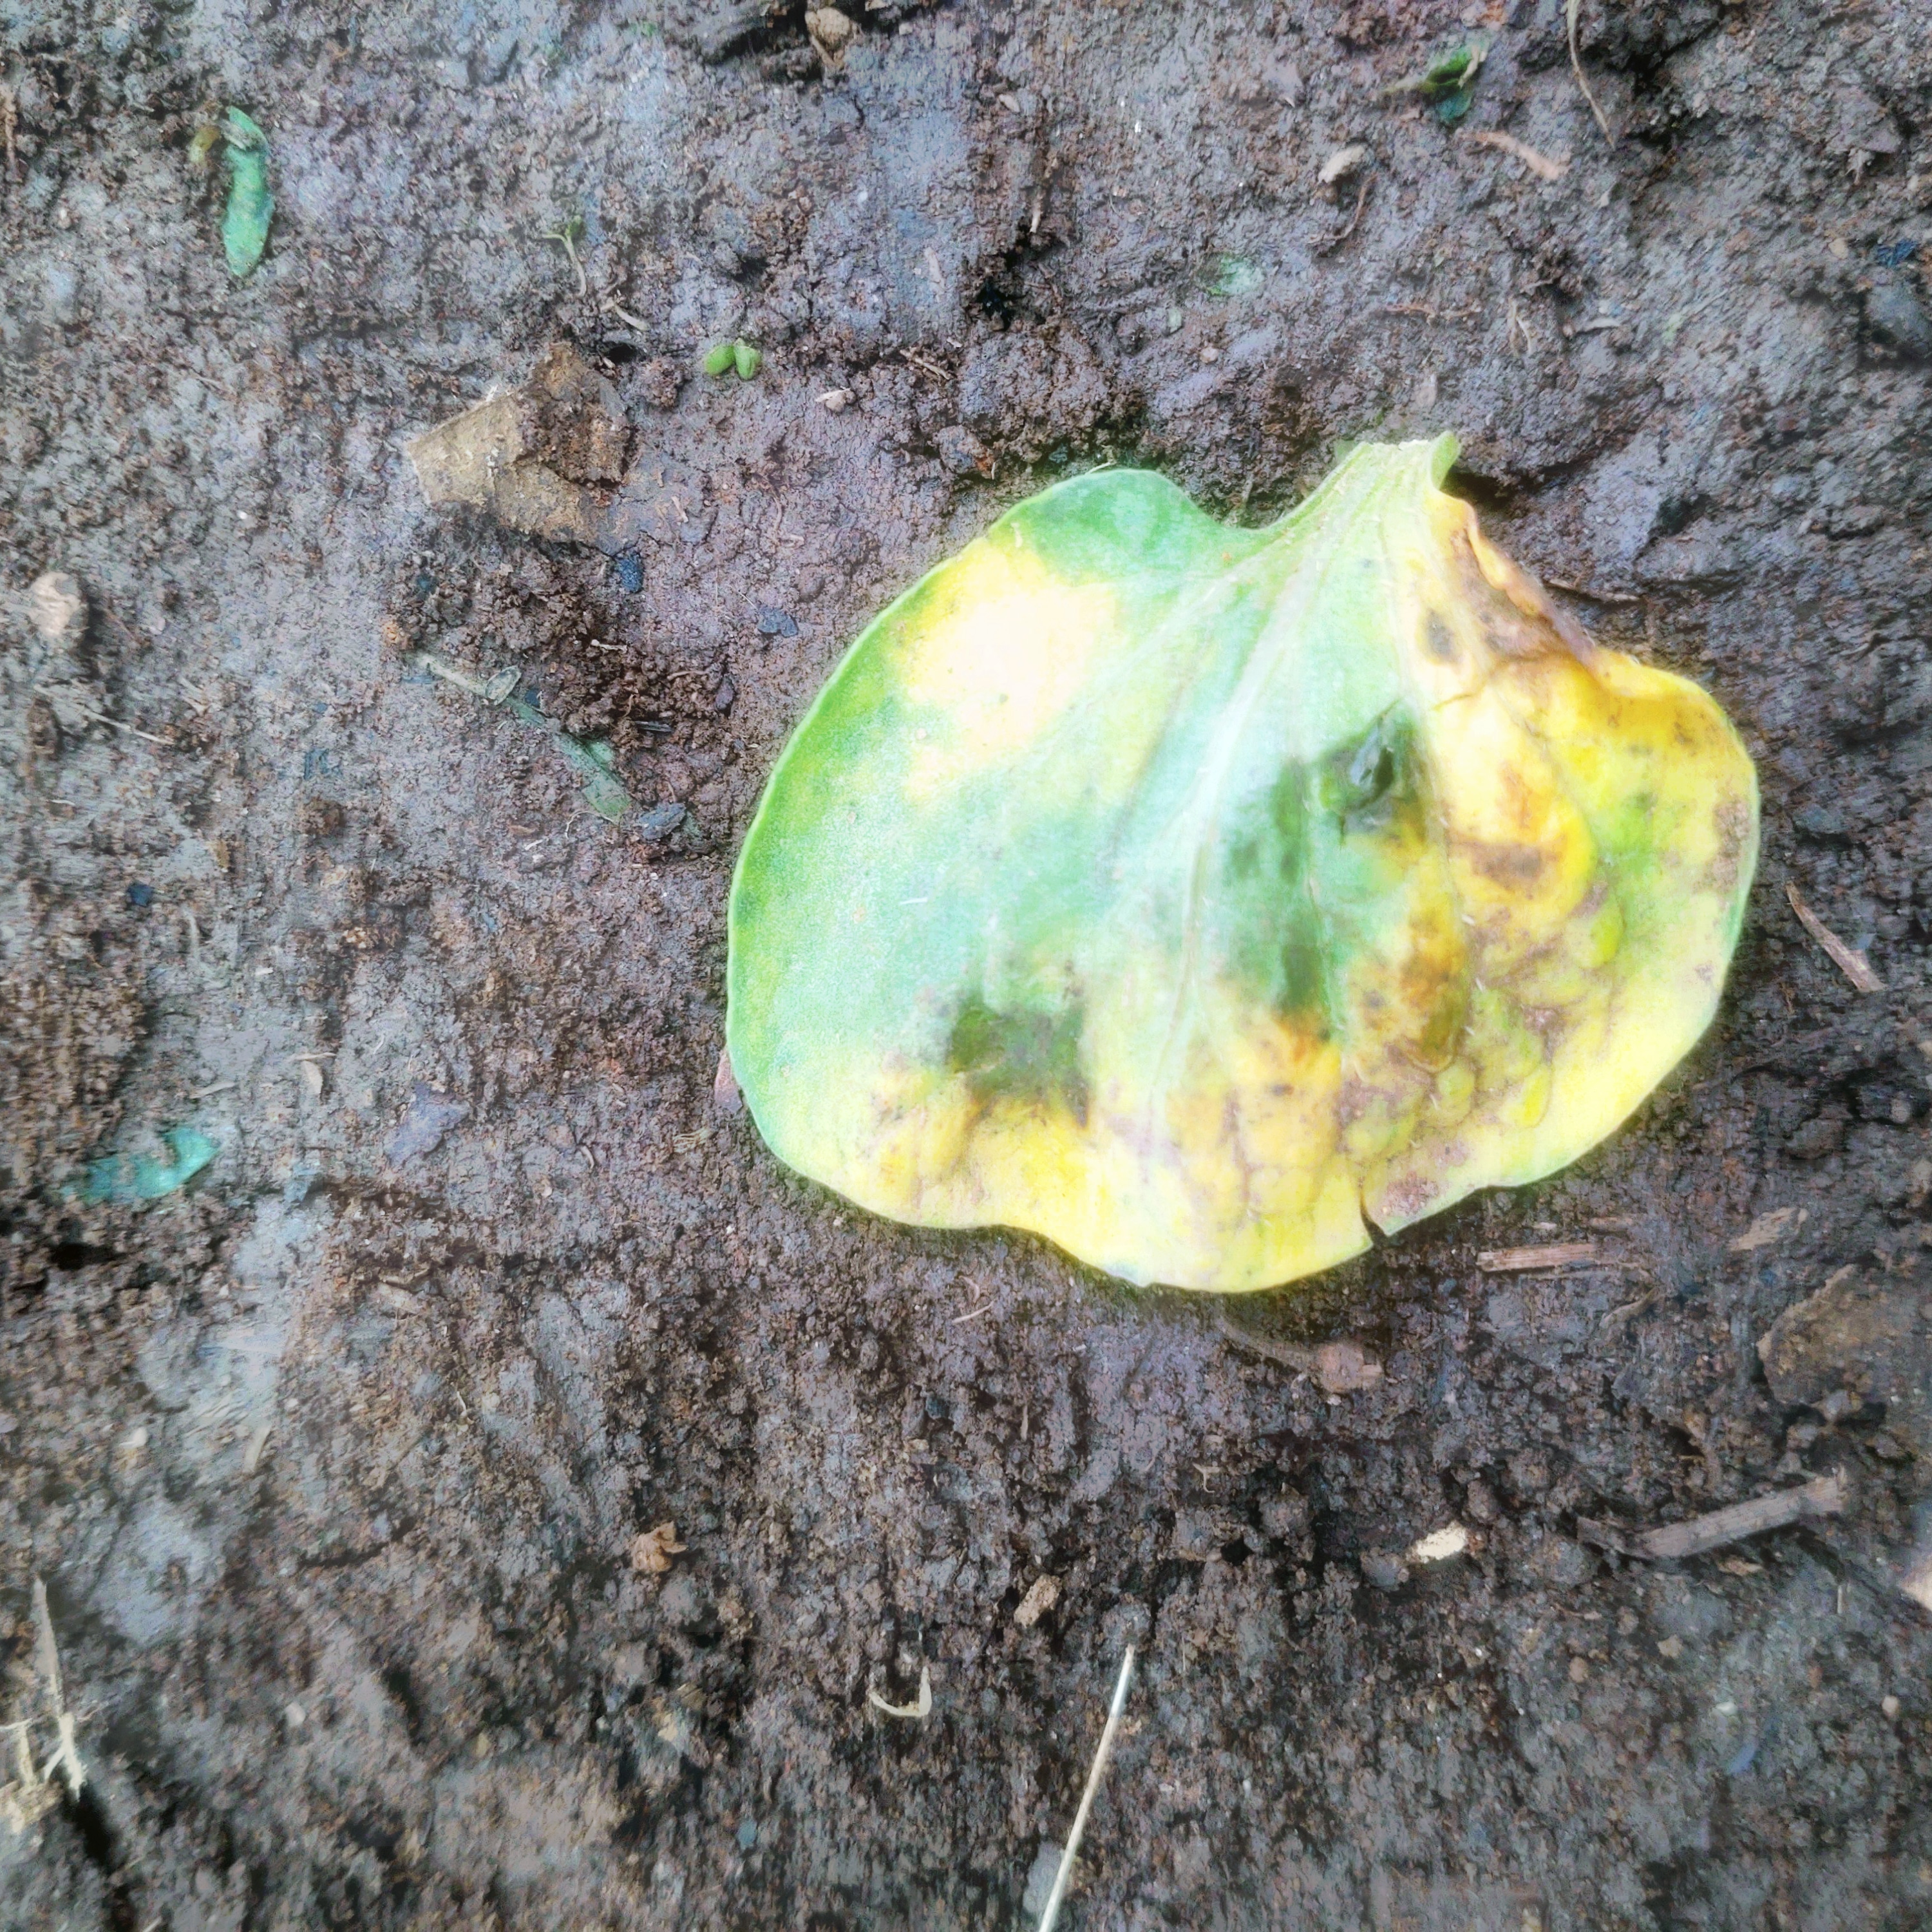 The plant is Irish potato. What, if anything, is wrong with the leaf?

late blight
